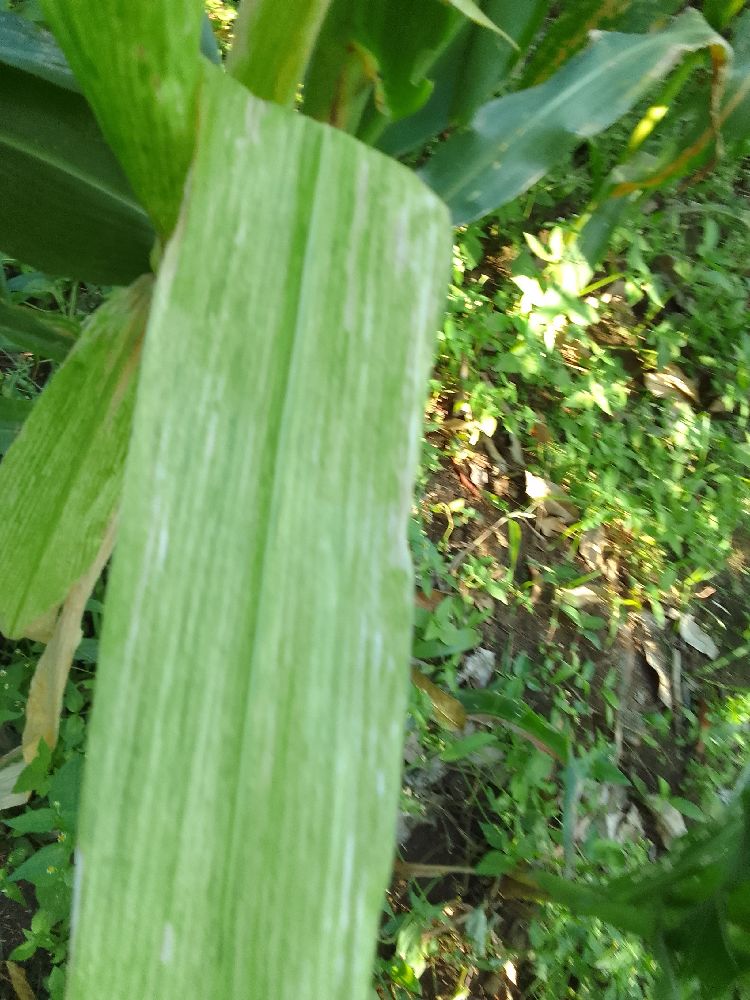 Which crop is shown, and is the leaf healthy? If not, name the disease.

maize, maize lethal necrosis
